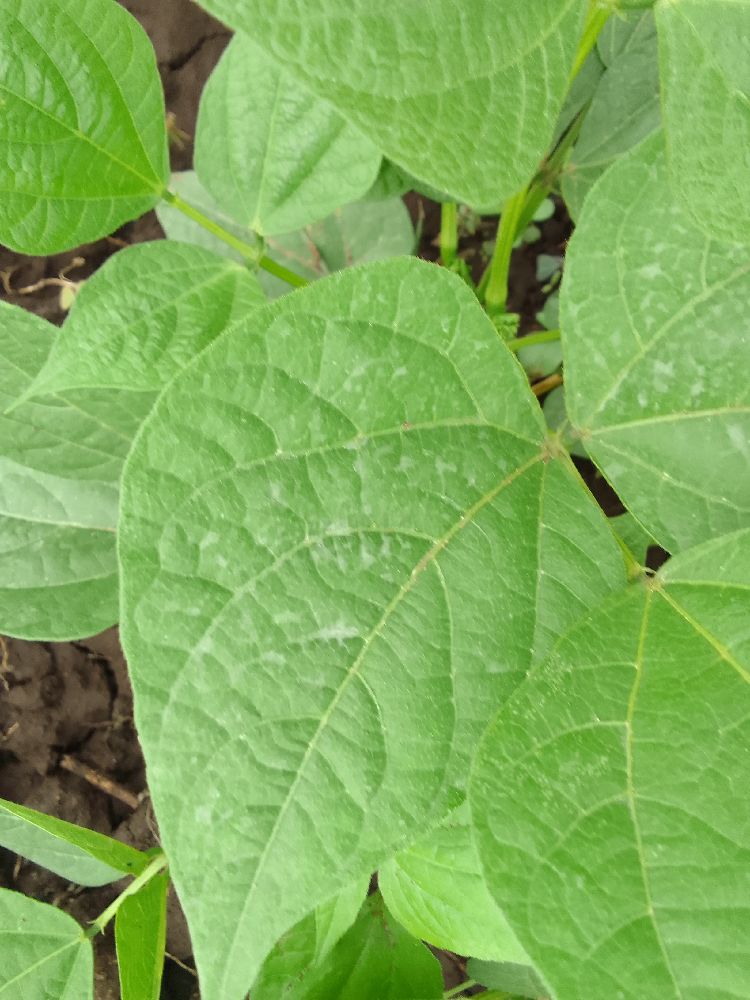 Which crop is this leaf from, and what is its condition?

common bean, healthy
